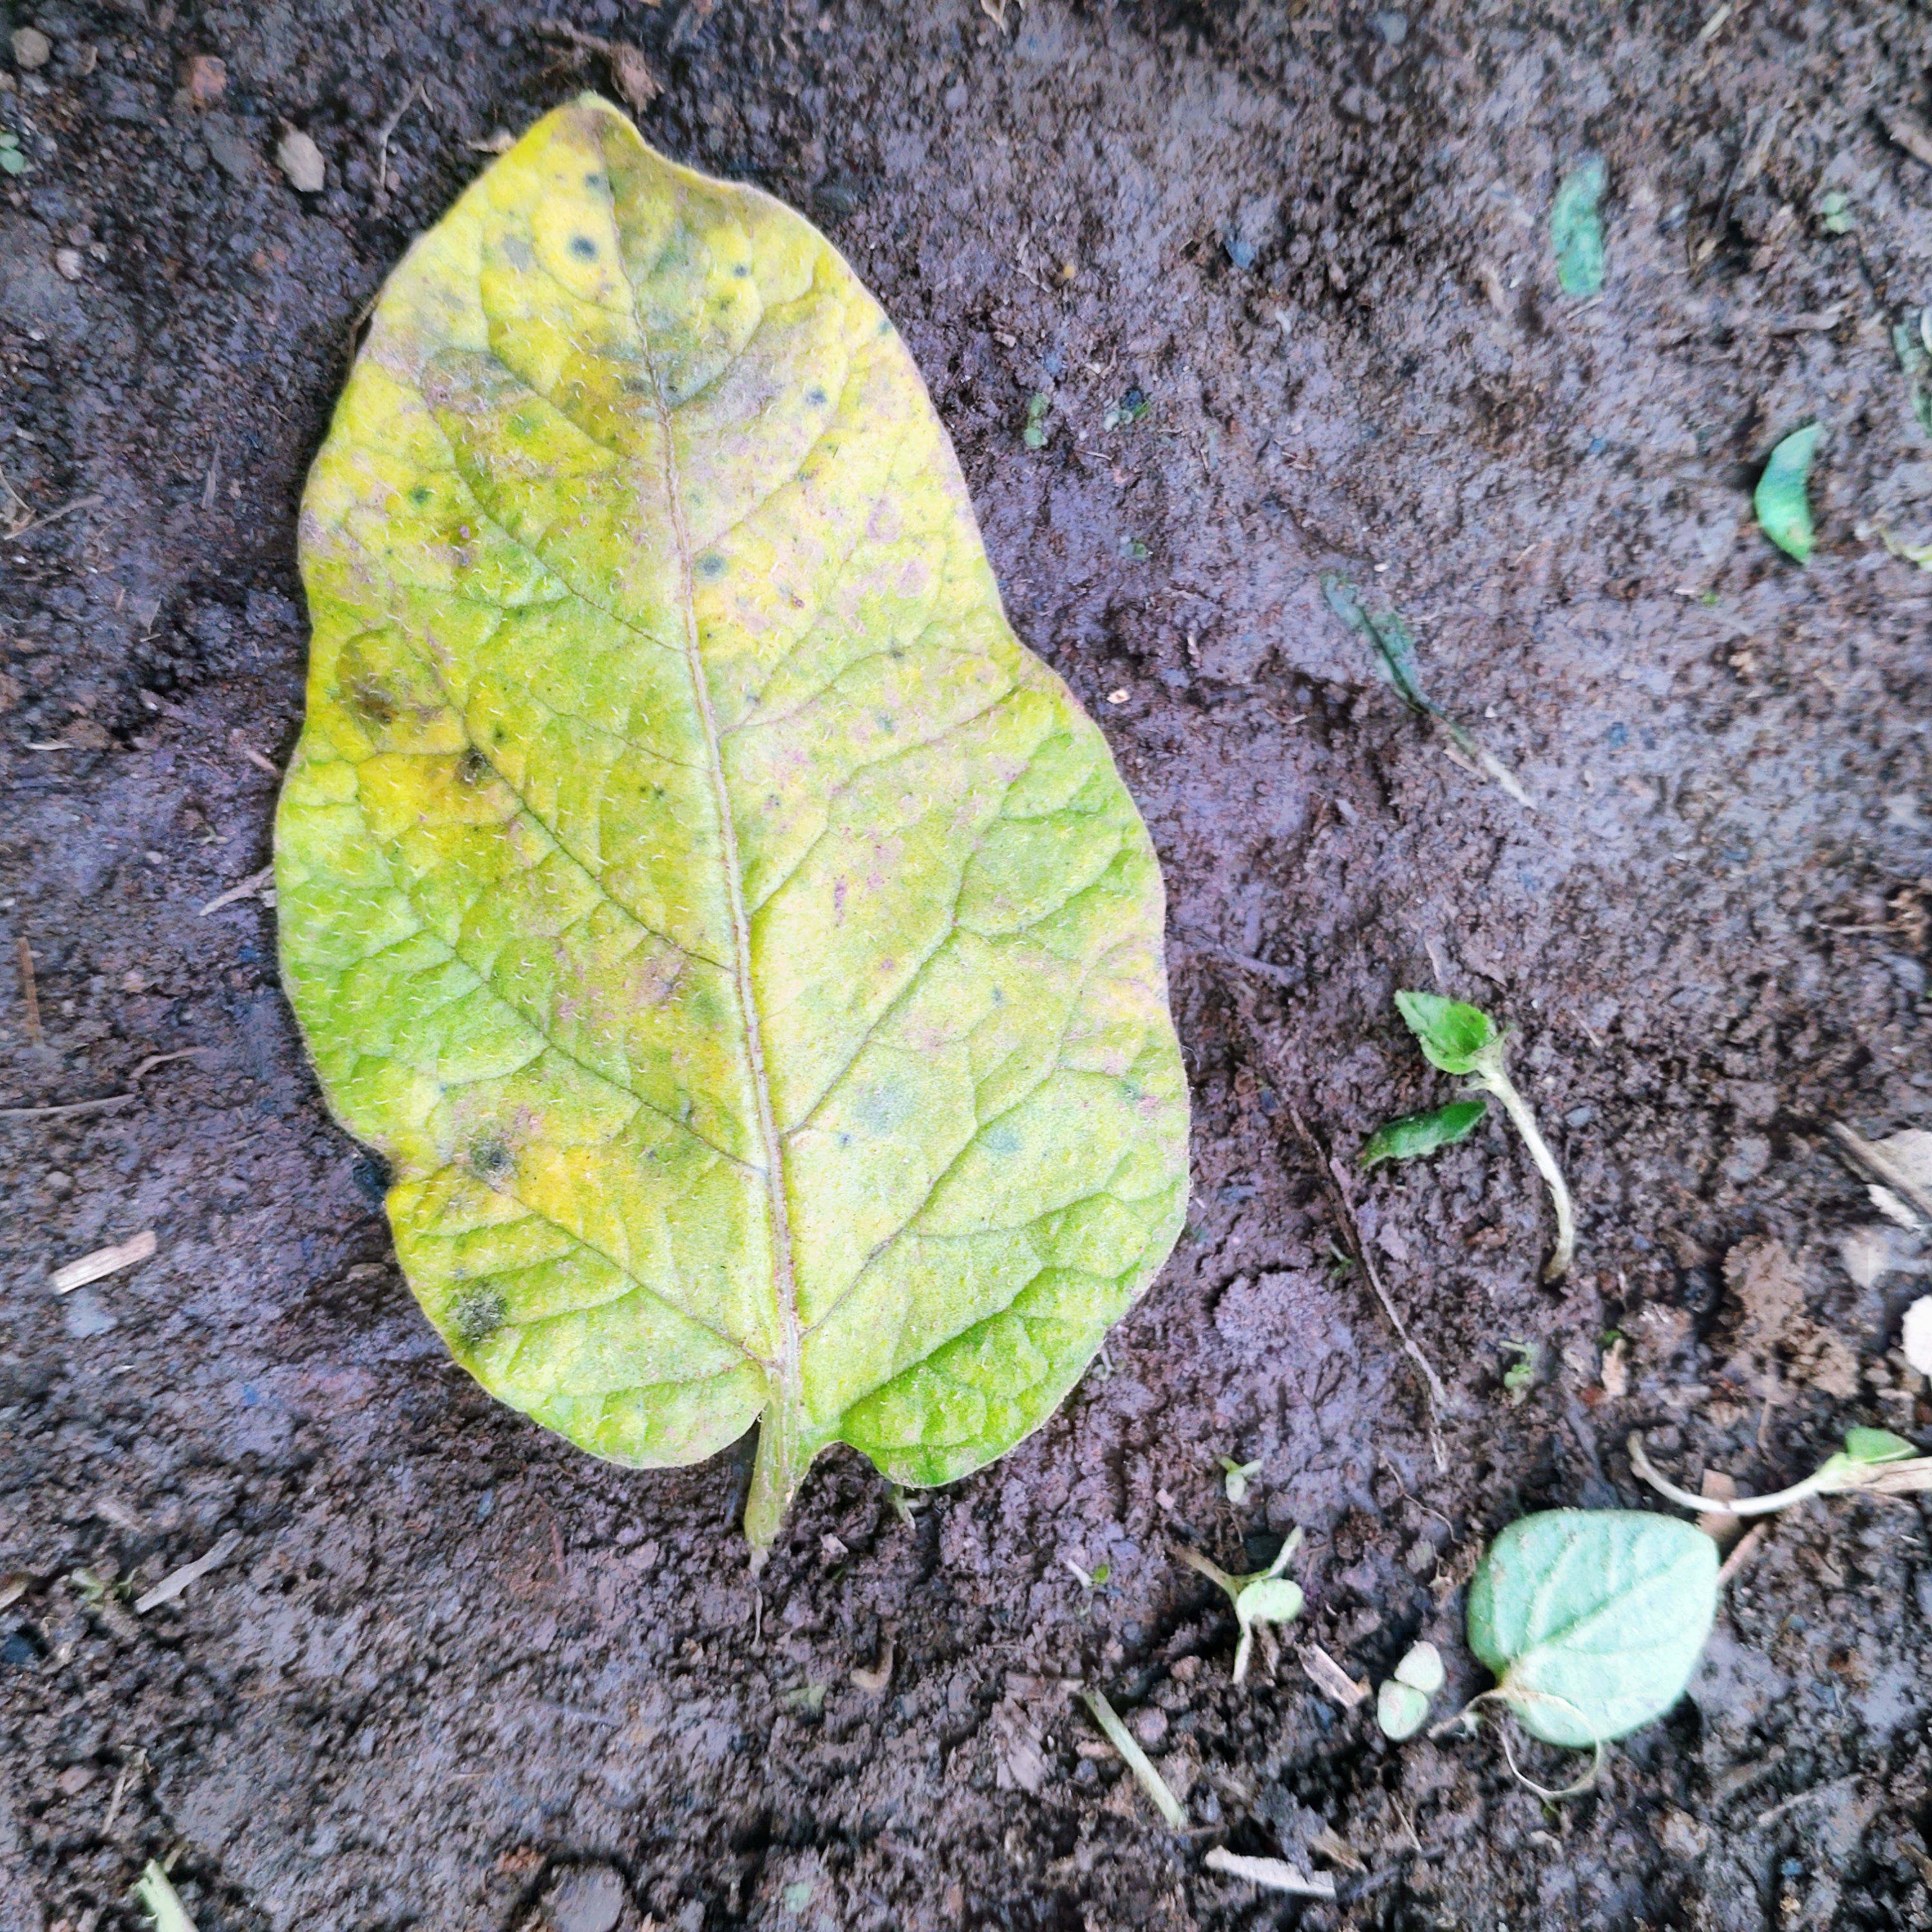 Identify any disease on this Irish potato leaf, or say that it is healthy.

late blight
